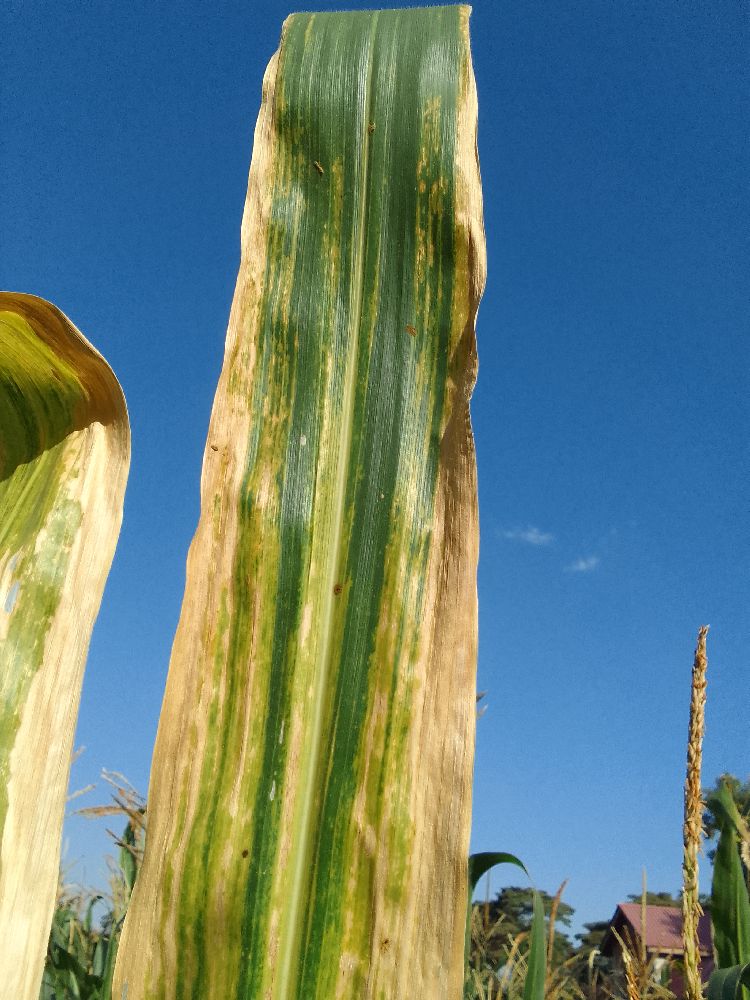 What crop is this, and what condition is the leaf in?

maize, maize lethal necrosis
